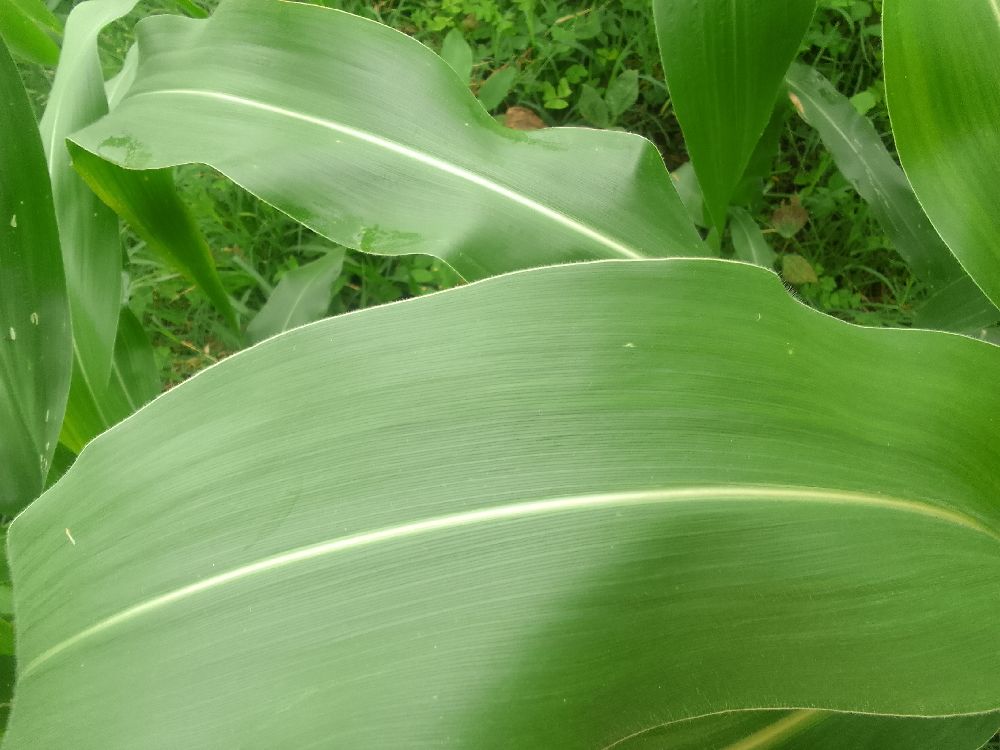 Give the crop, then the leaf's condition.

maize, healthy
